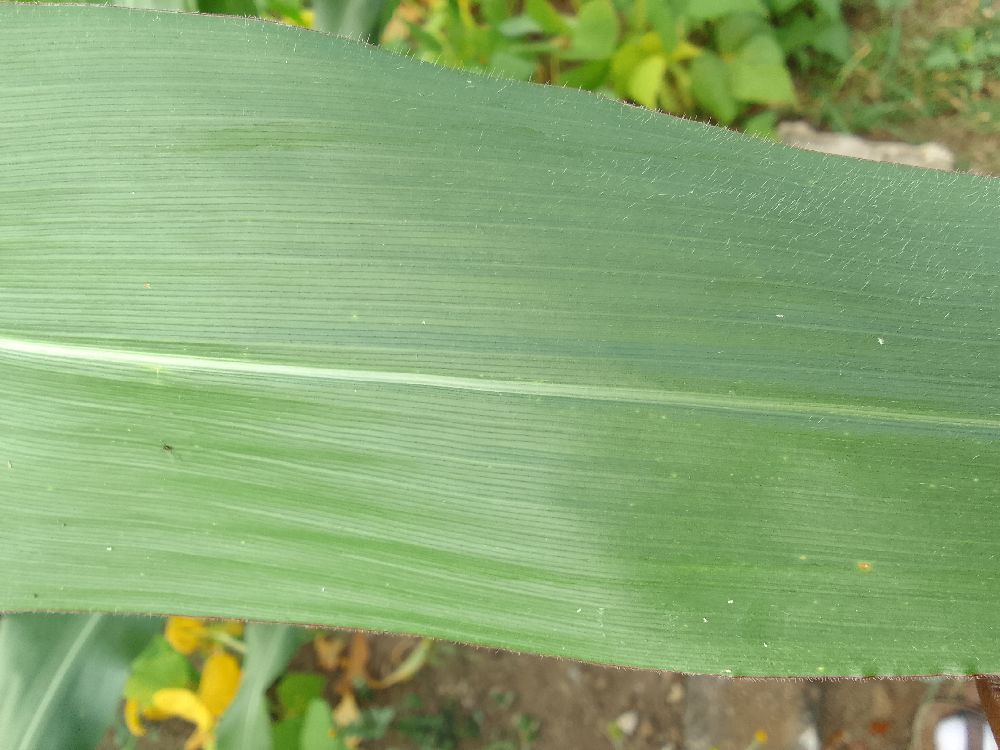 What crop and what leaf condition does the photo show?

maize, healthy
